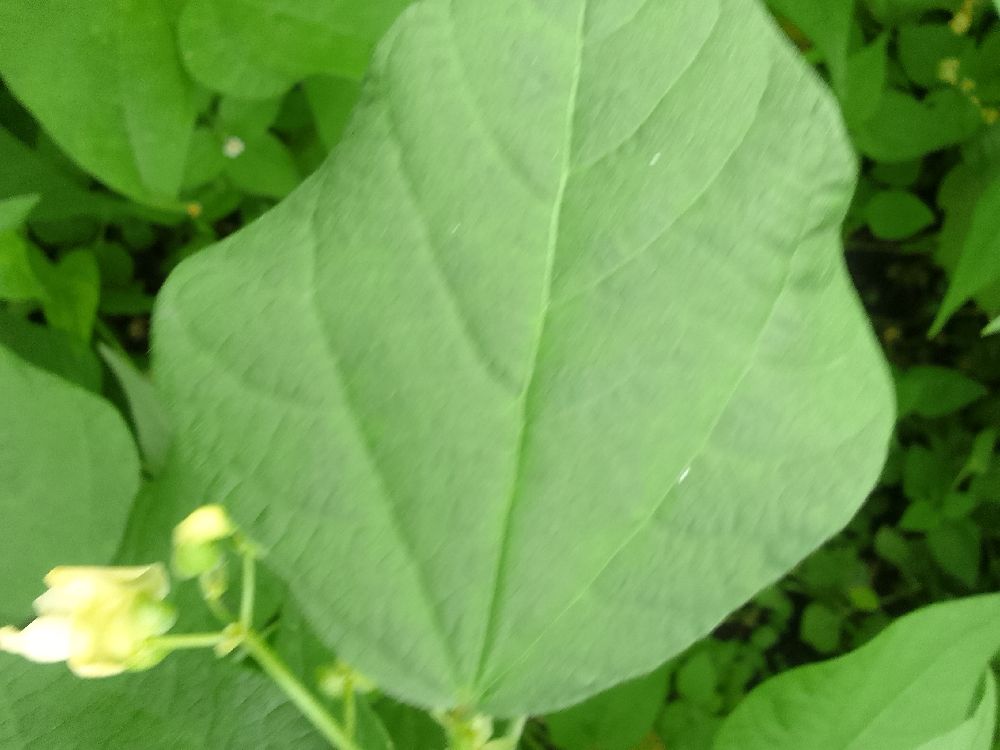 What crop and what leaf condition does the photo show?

common bean, healthy
